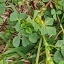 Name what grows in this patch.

unstructured weed
